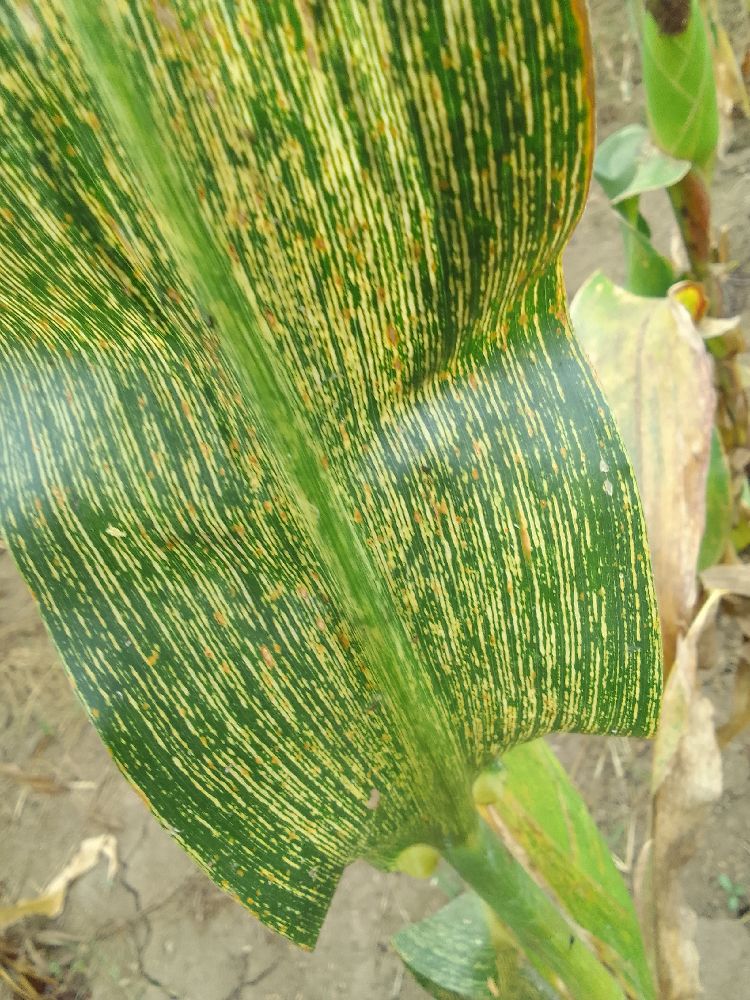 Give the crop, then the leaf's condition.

maize, maize streak virus
